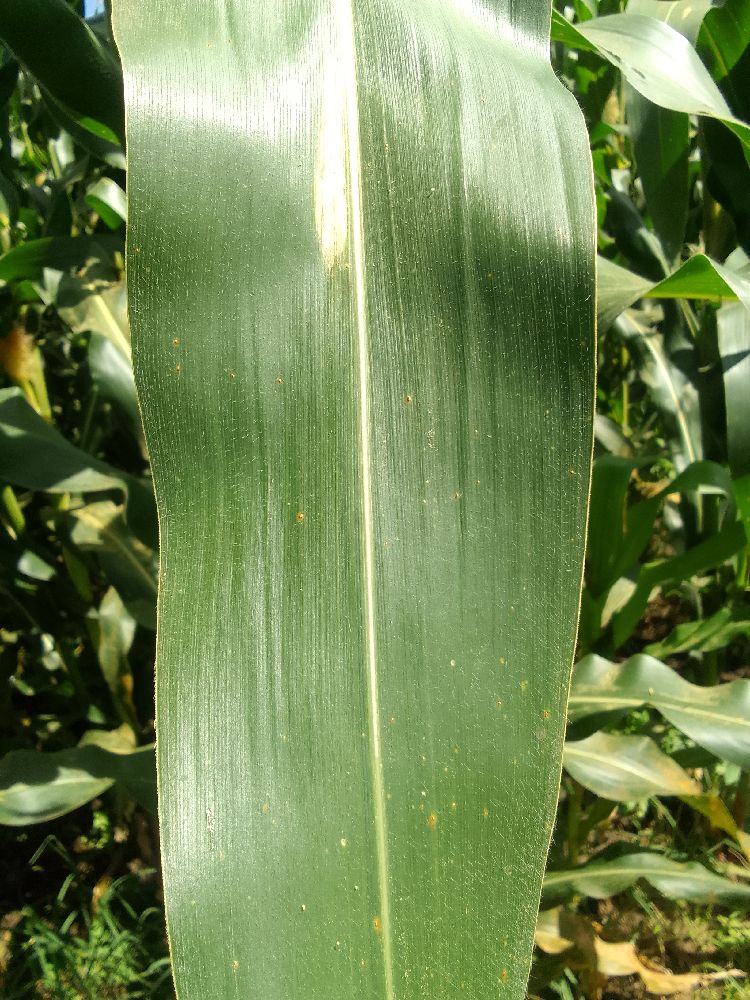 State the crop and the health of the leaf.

maize, healthy
